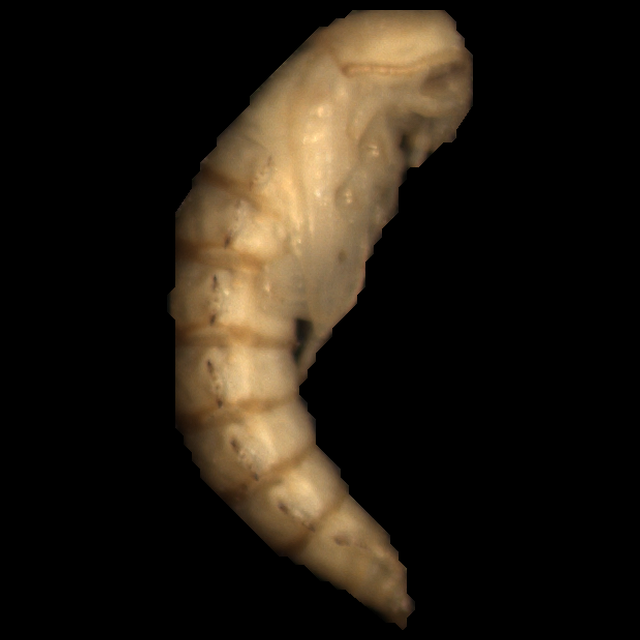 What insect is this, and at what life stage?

mealworm pupa
